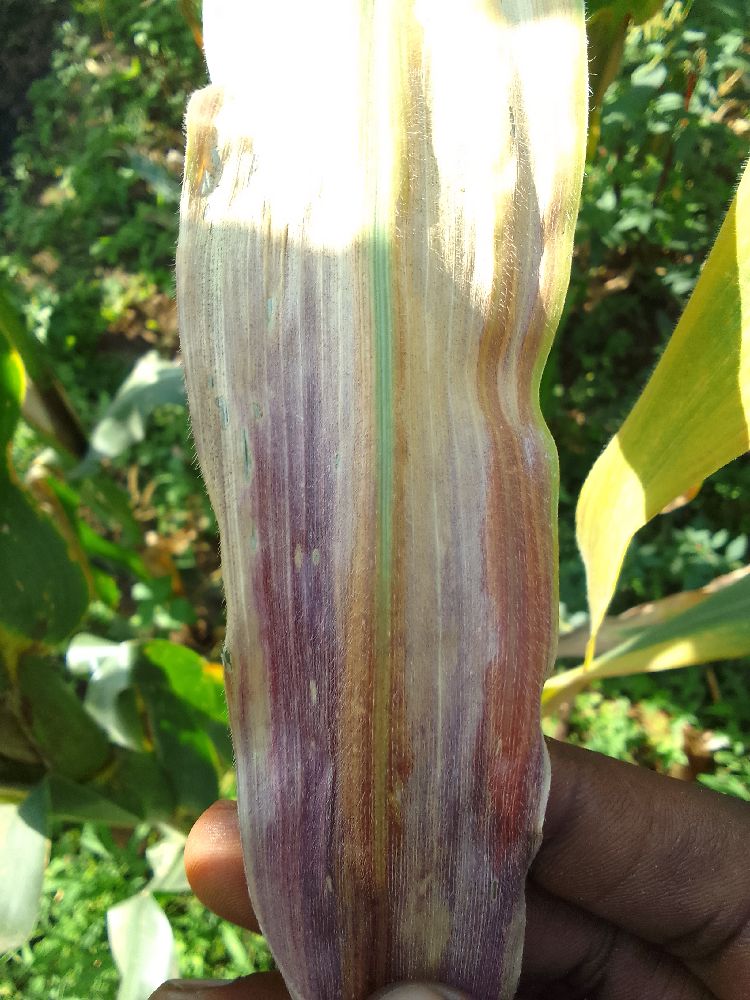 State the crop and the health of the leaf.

maize, maize lethal necrosis
